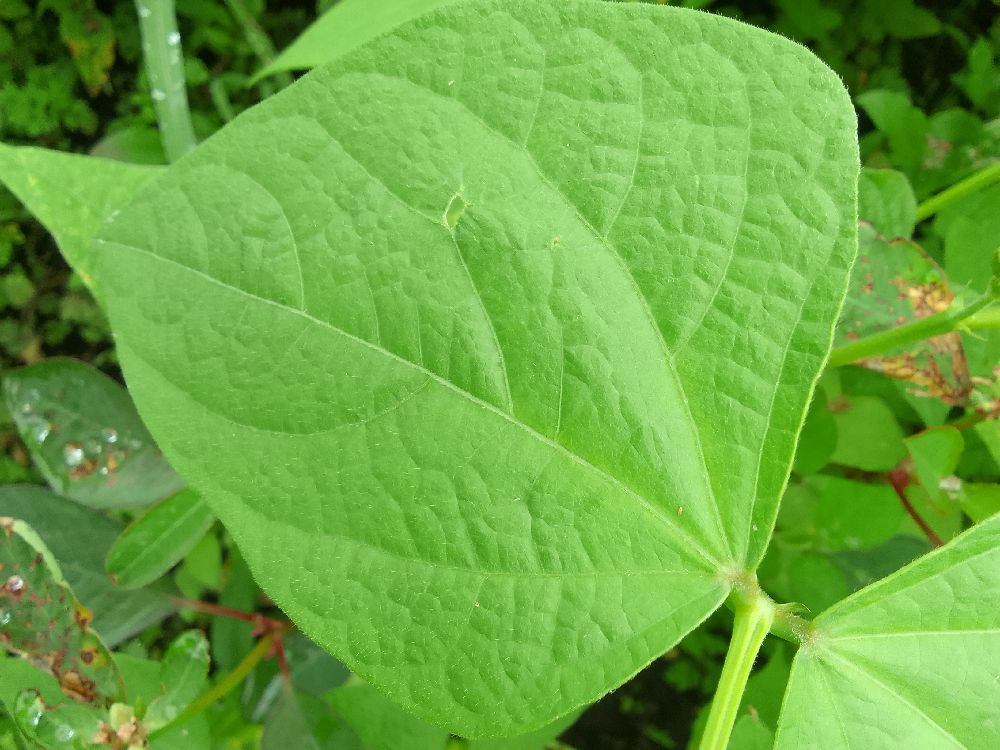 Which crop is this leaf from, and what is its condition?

common bean, healthy
